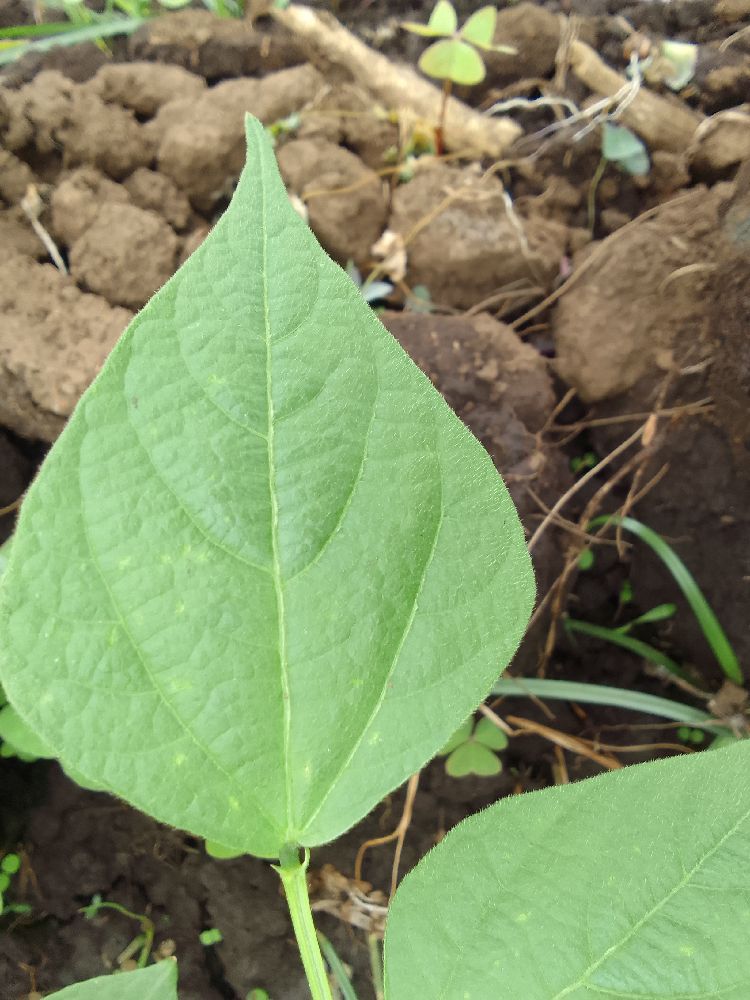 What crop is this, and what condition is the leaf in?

common bean, healthy
